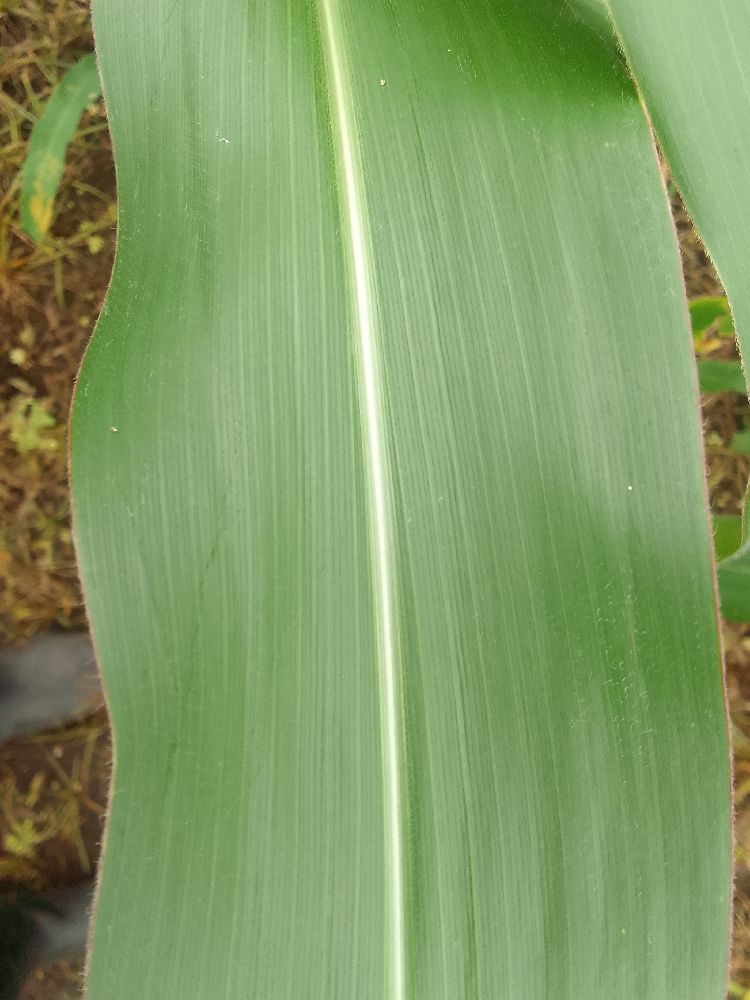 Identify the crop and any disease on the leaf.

maize, healthy
